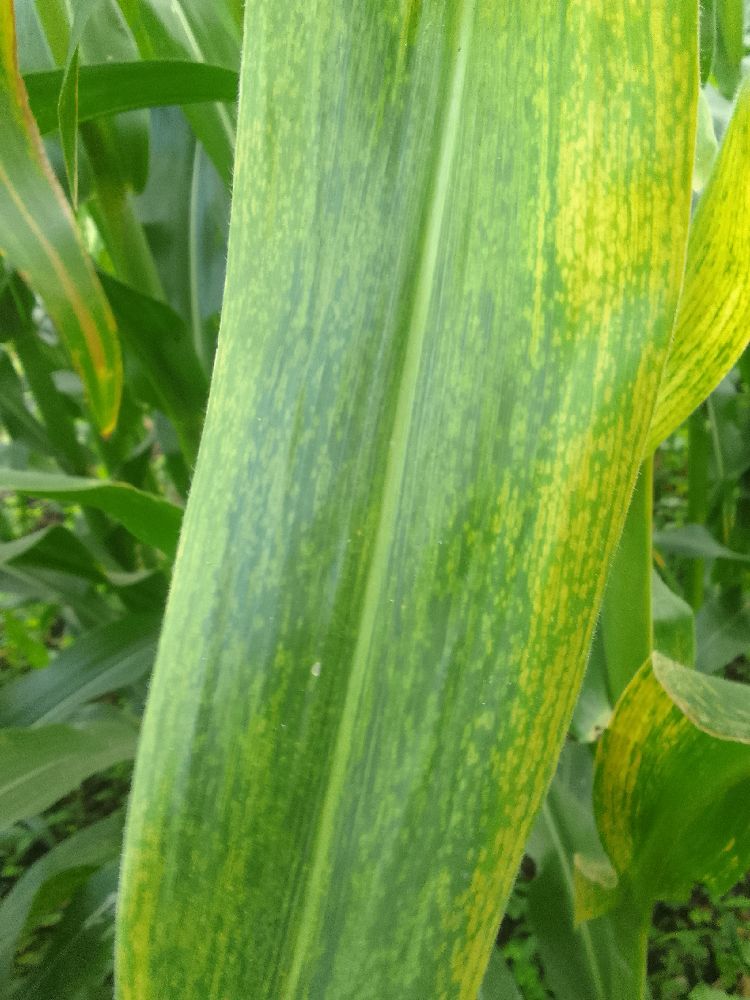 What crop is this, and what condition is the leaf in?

maize, maize lethal necrosis
